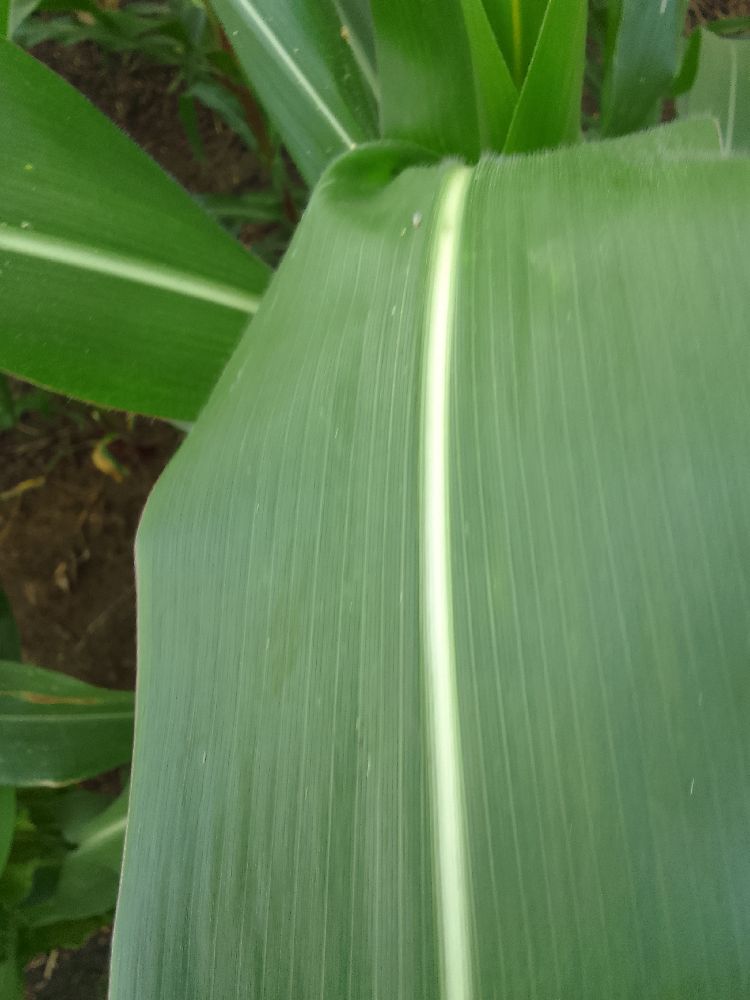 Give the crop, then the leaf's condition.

maize, healthy
